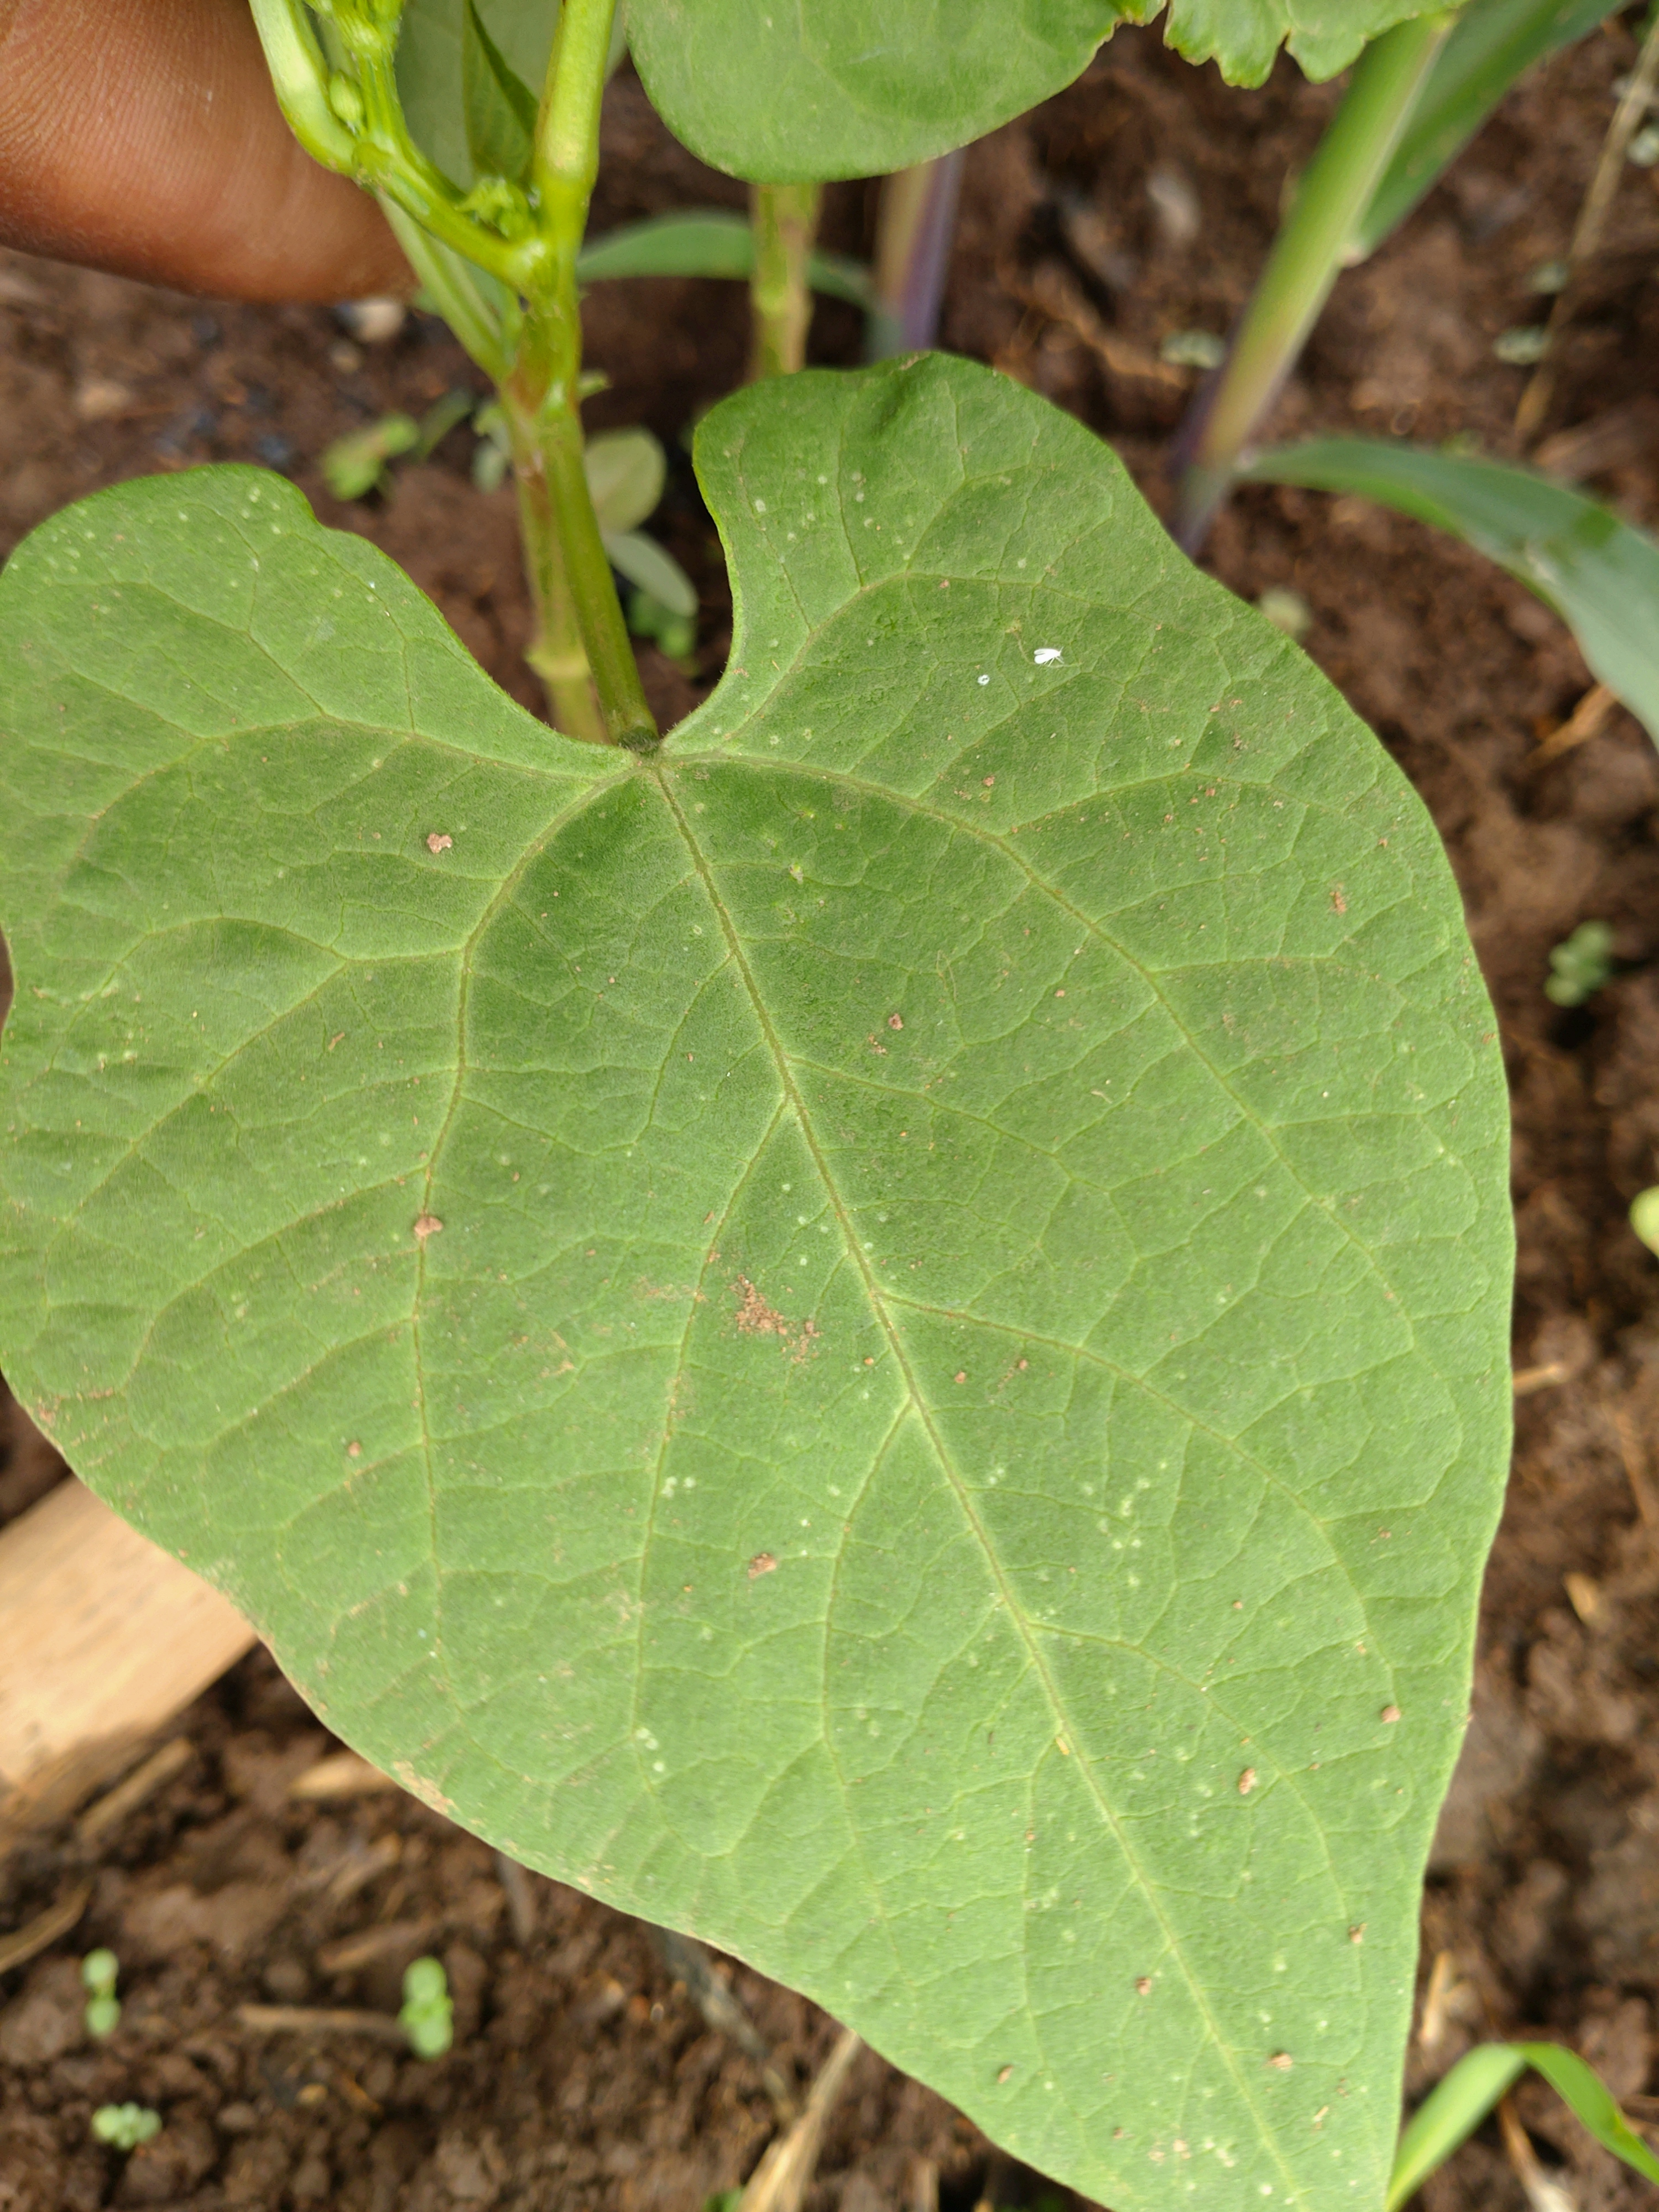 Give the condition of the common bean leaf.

healthy
